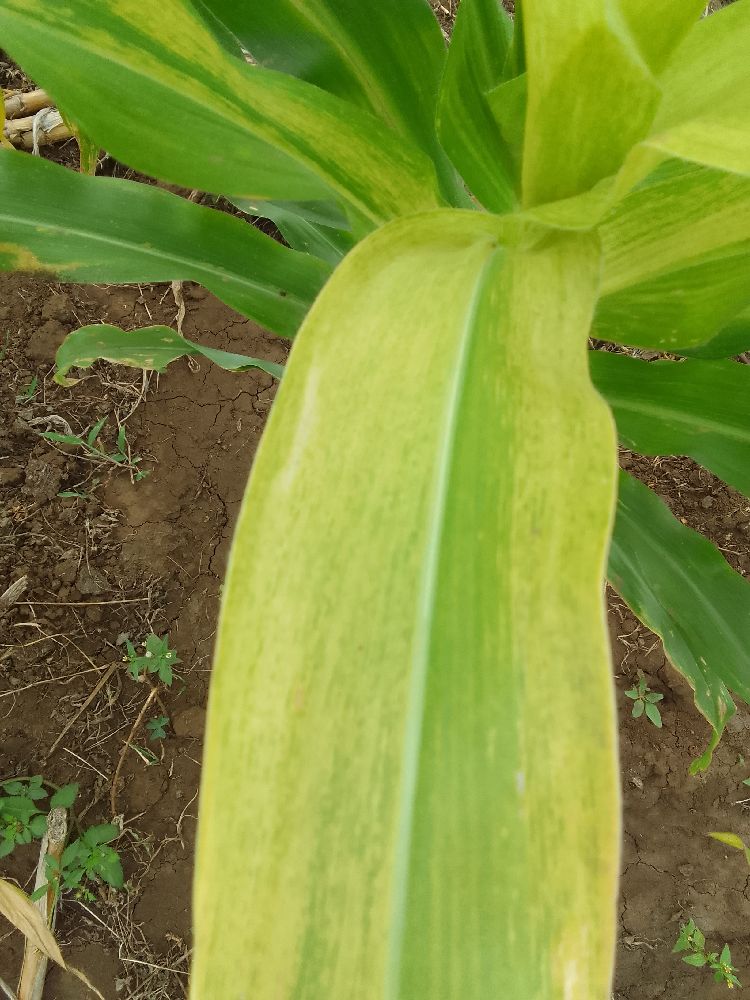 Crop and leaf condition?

maize, maize lethal necrosis
